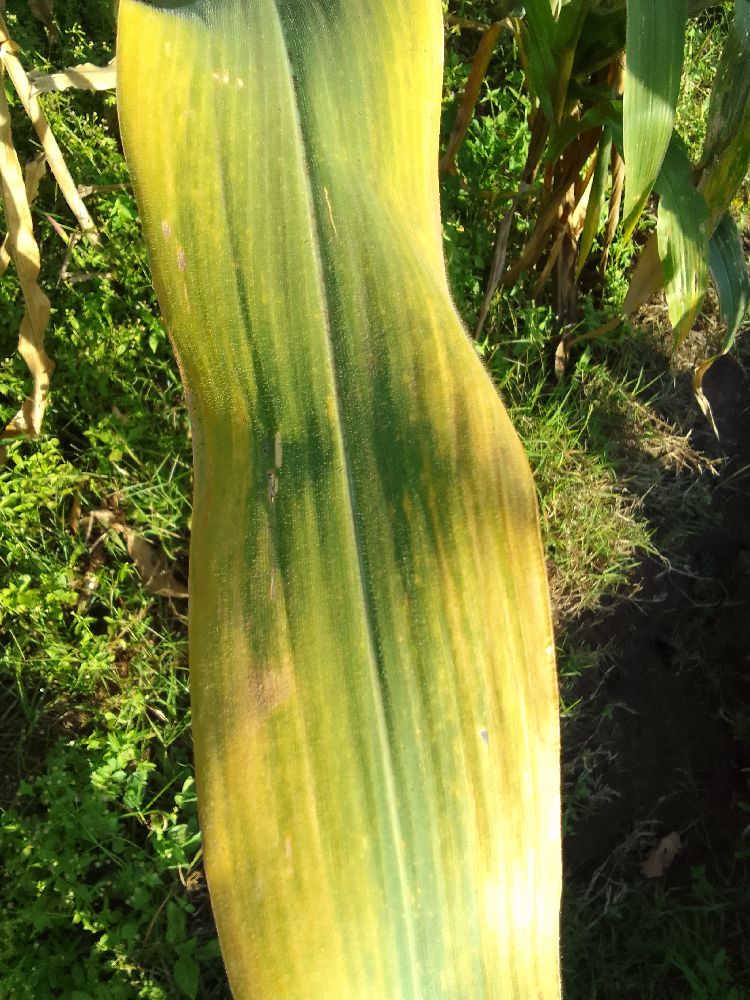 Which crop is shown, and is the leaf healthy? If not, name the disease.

maize, maize lethal necrosis
